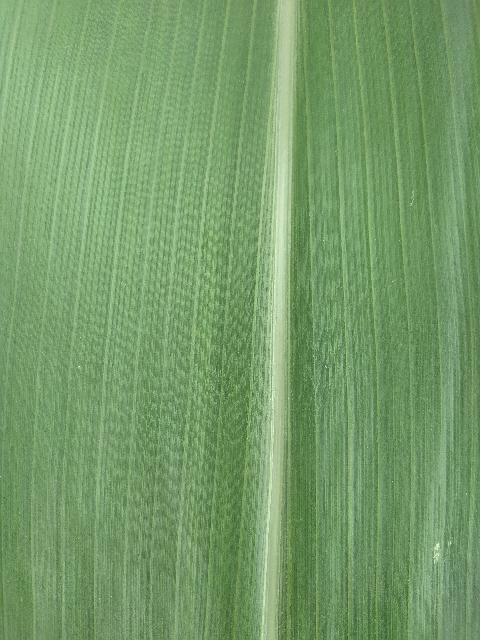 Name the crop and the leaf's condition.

maize, healthy
